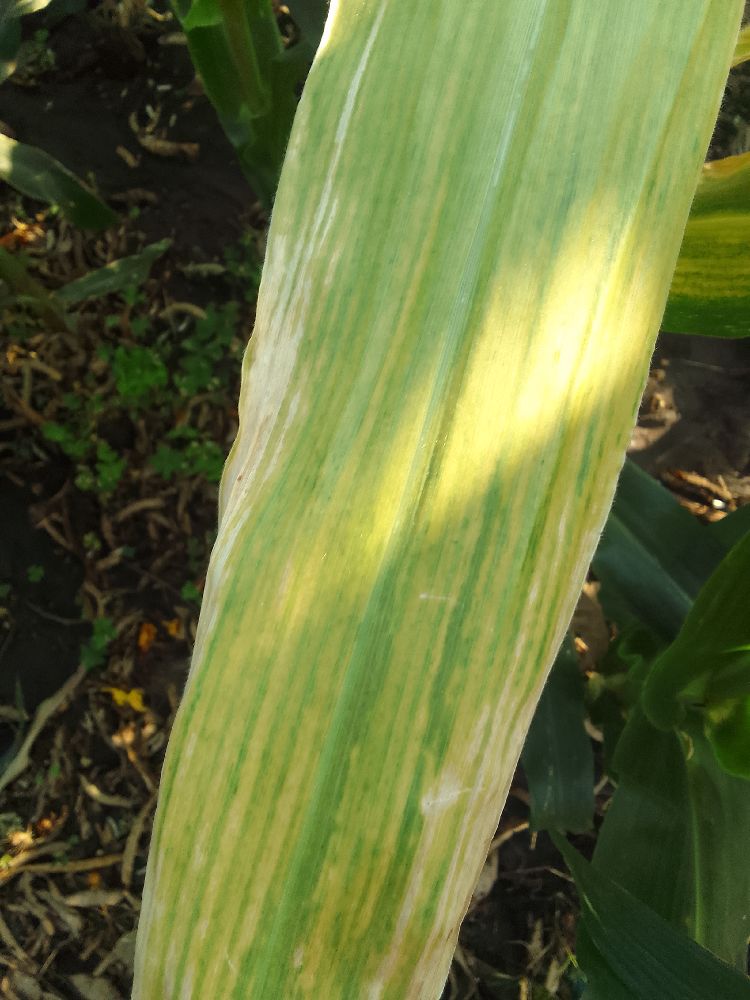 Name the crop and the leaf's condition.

maize, maize lethal necrosis
